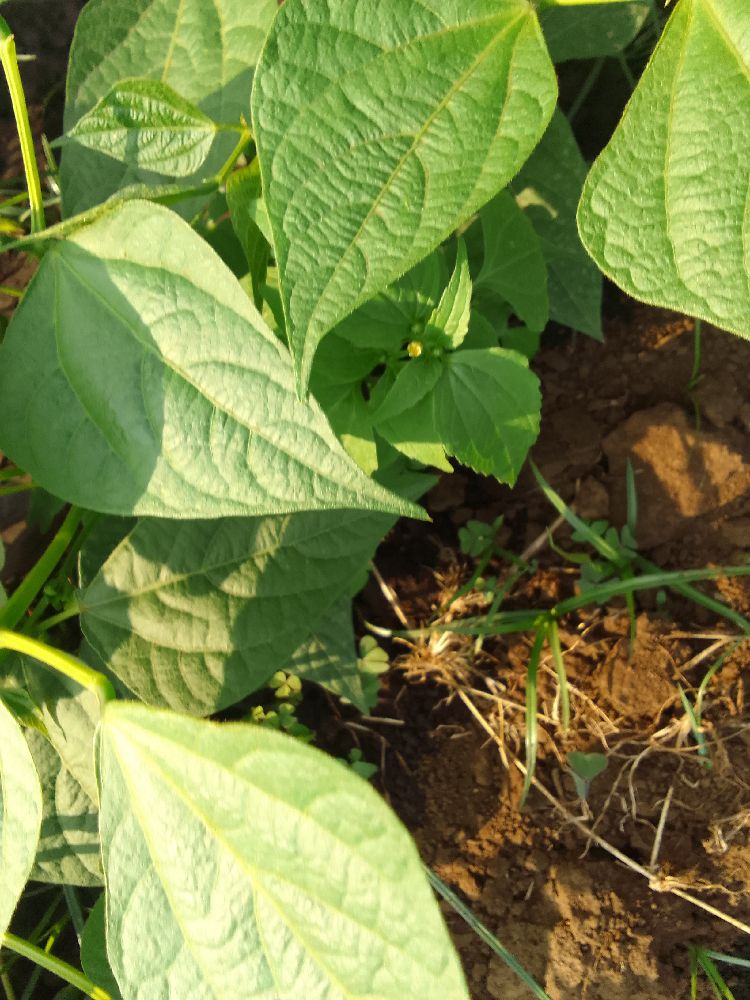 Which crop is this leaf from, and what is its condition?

common bean, healthy
